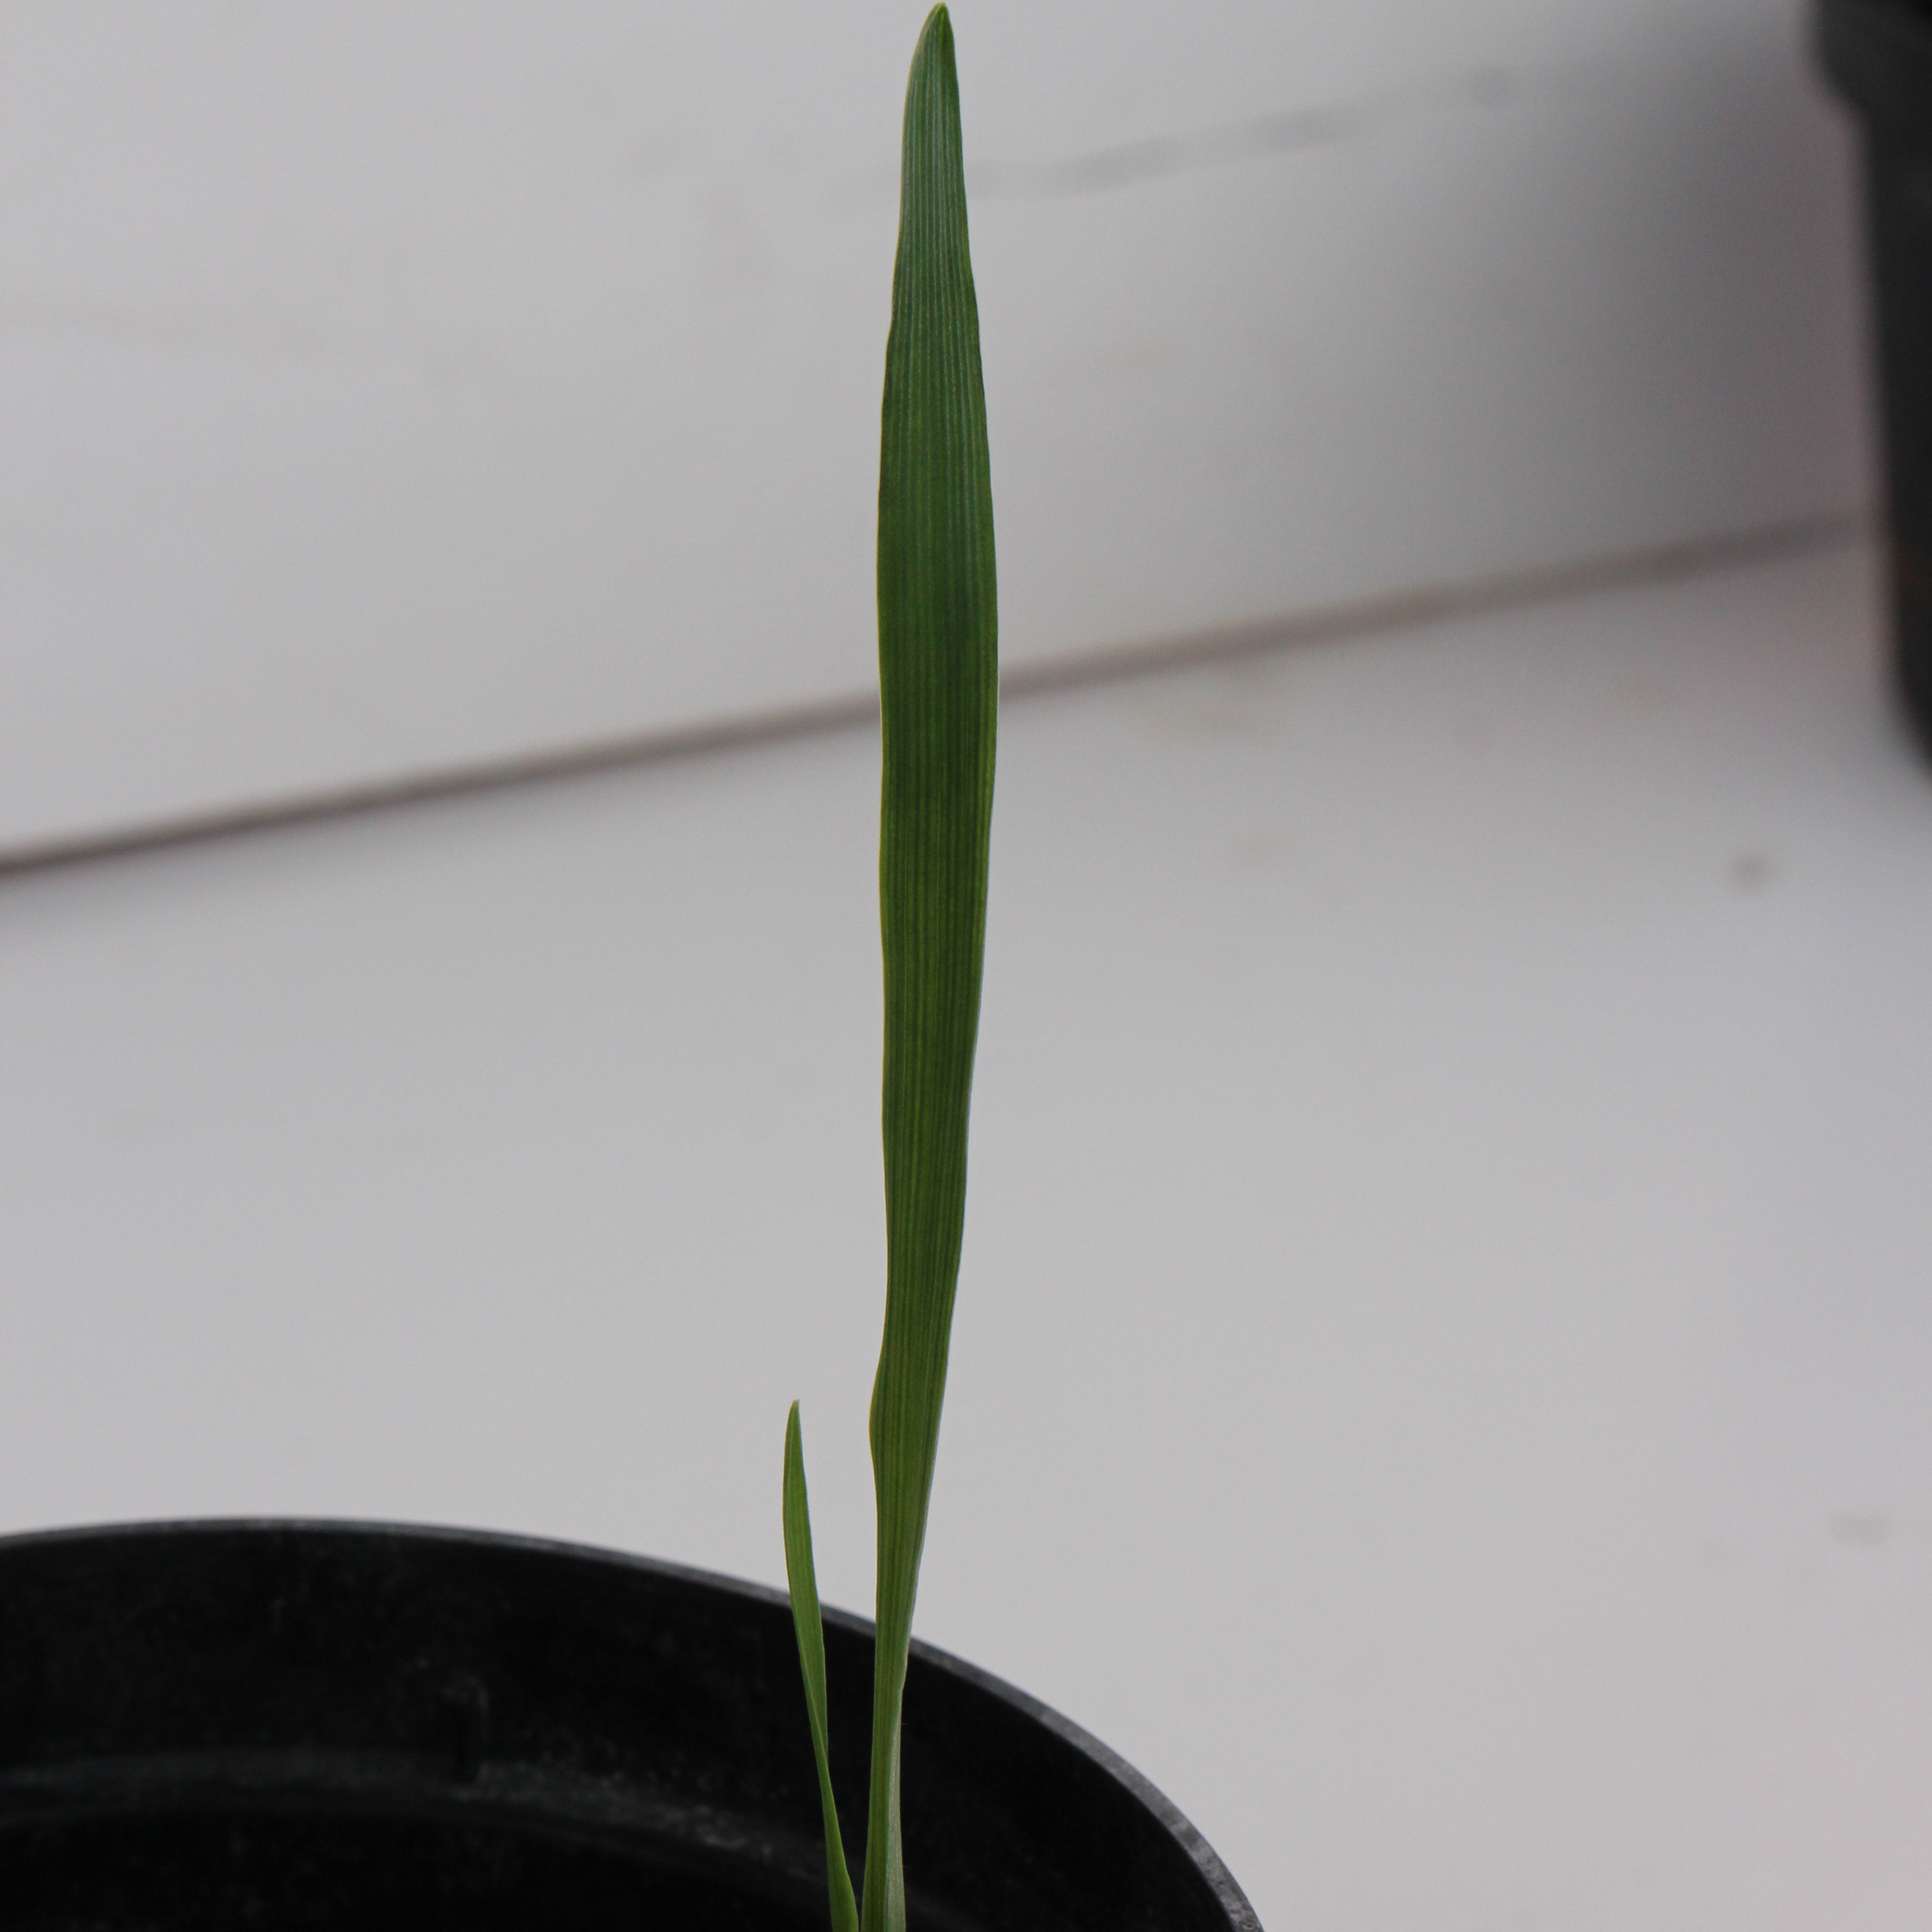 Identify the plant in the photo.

Avena sterilis
